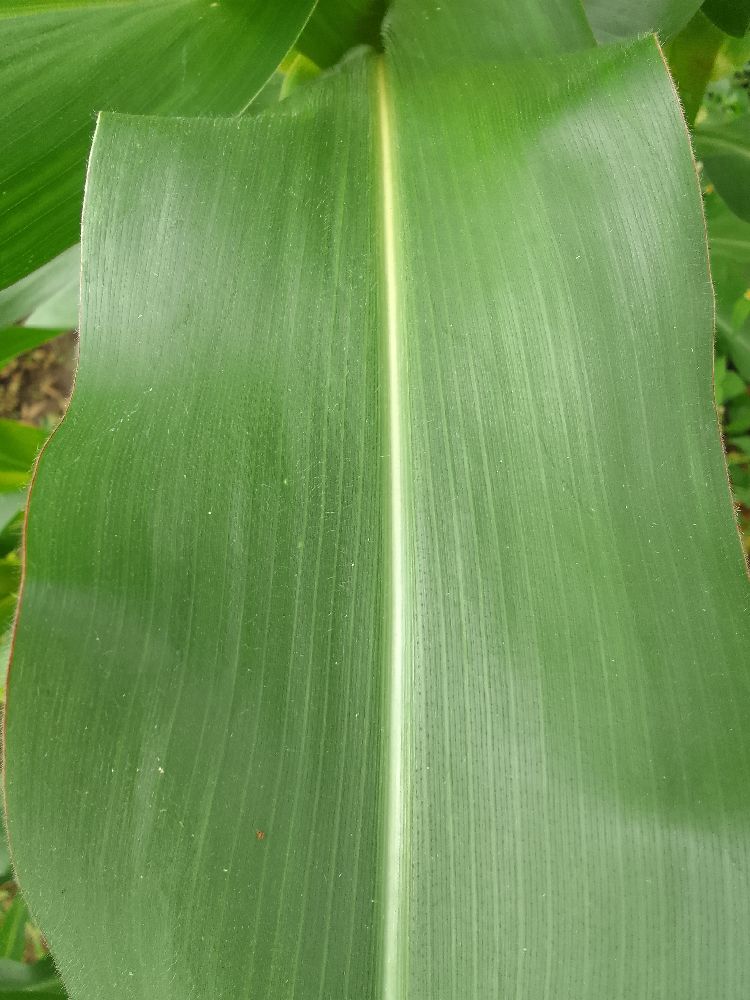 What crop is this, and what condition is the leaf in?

maize, healthy
